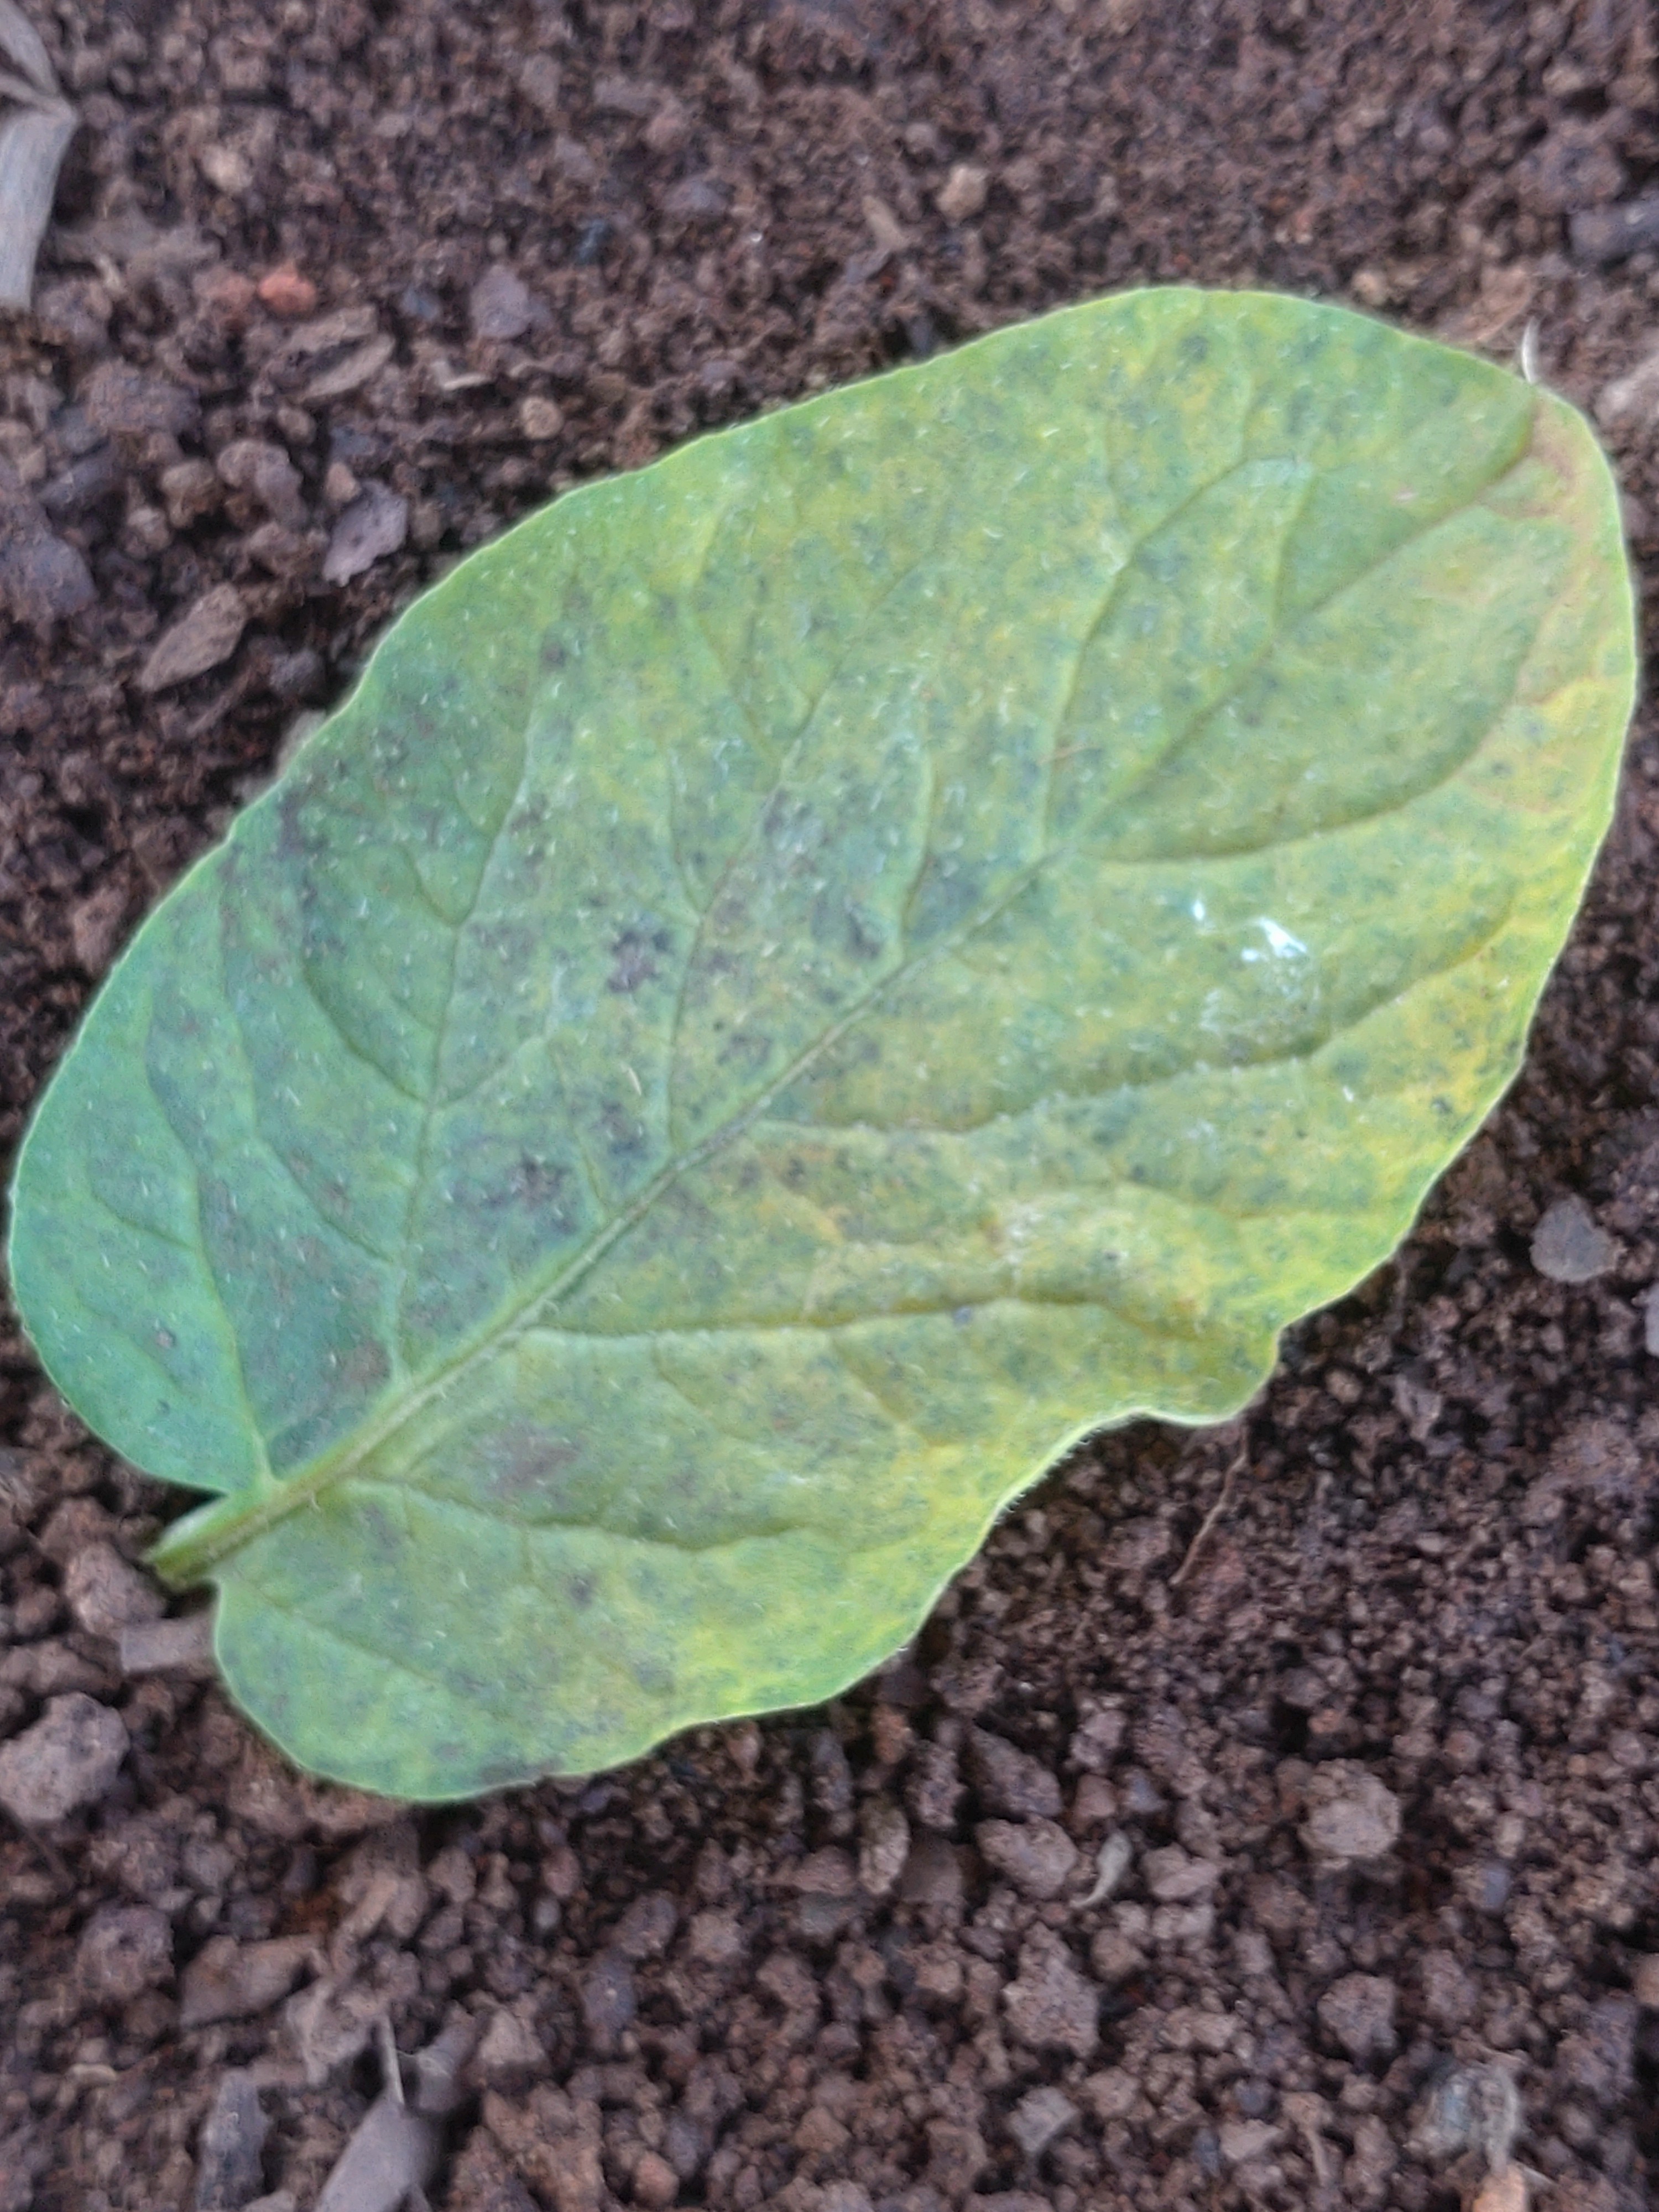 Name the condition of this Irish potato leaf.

late blight
